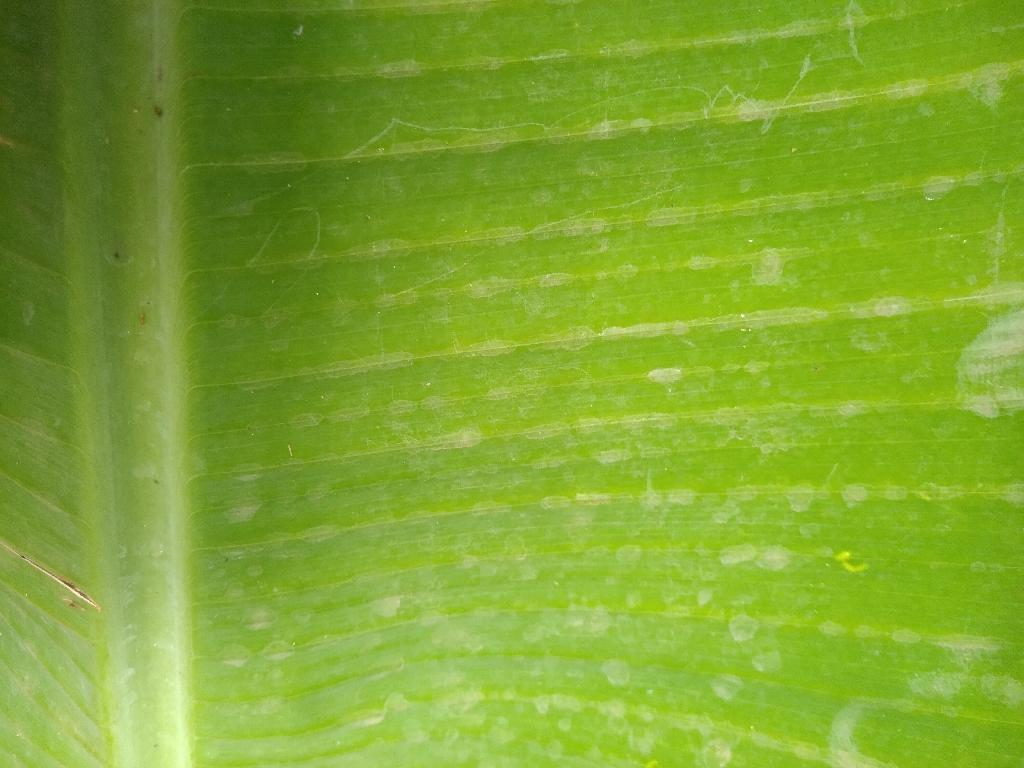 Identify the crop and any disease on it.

banana, healthy
